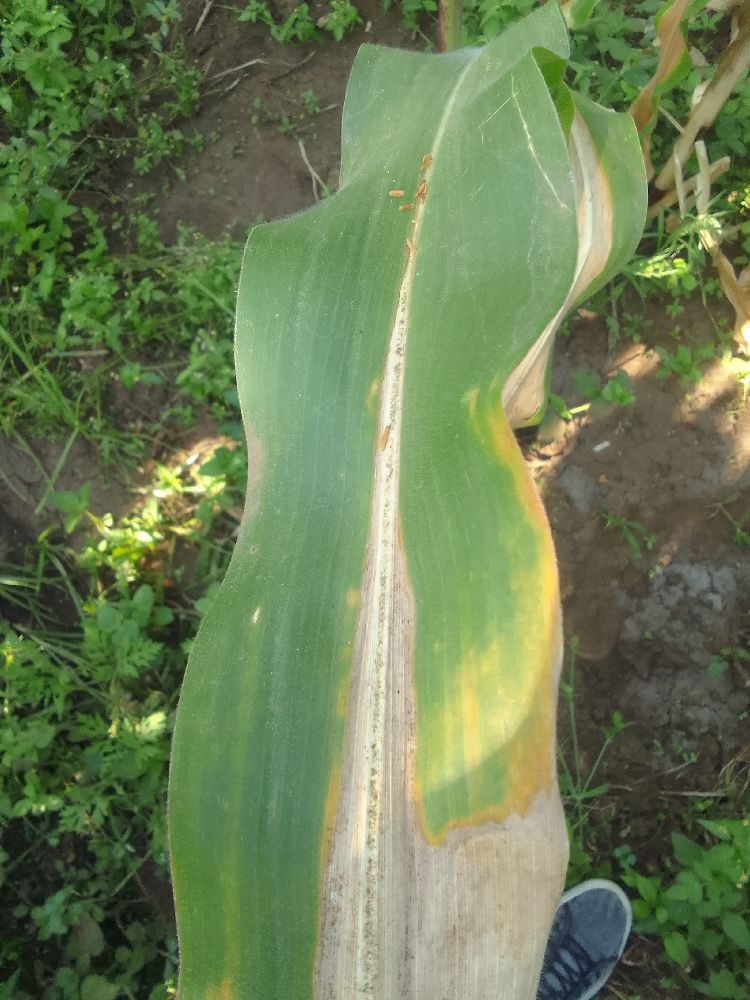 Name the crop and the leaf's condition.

maize, maize lethal necrosis
